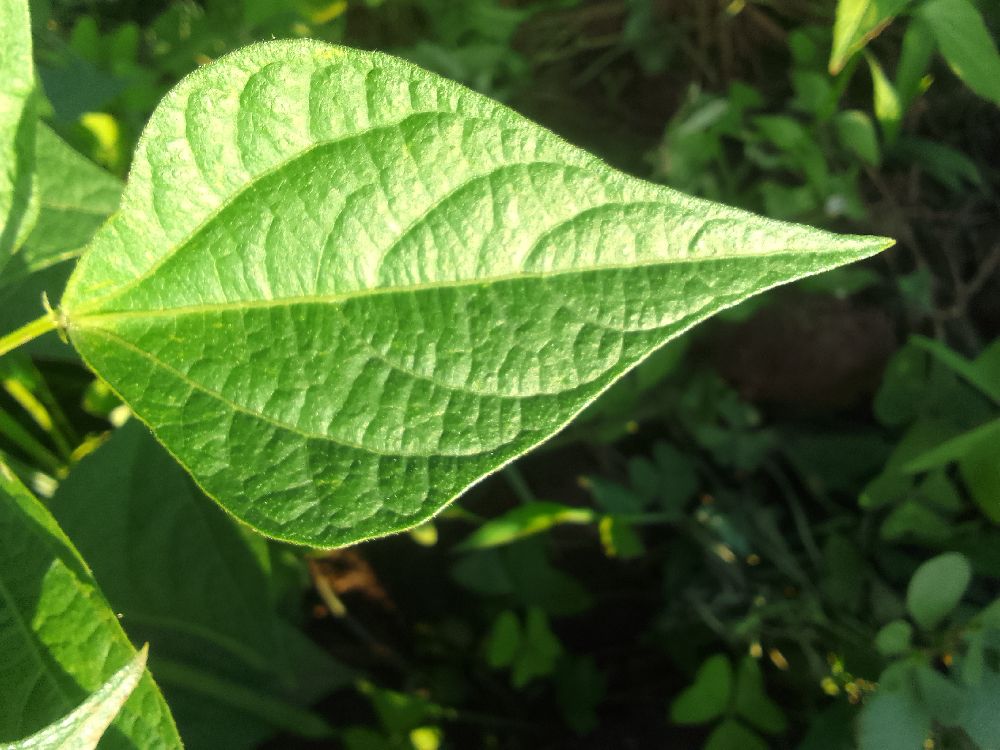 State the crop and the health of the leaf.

common bean, healthy
